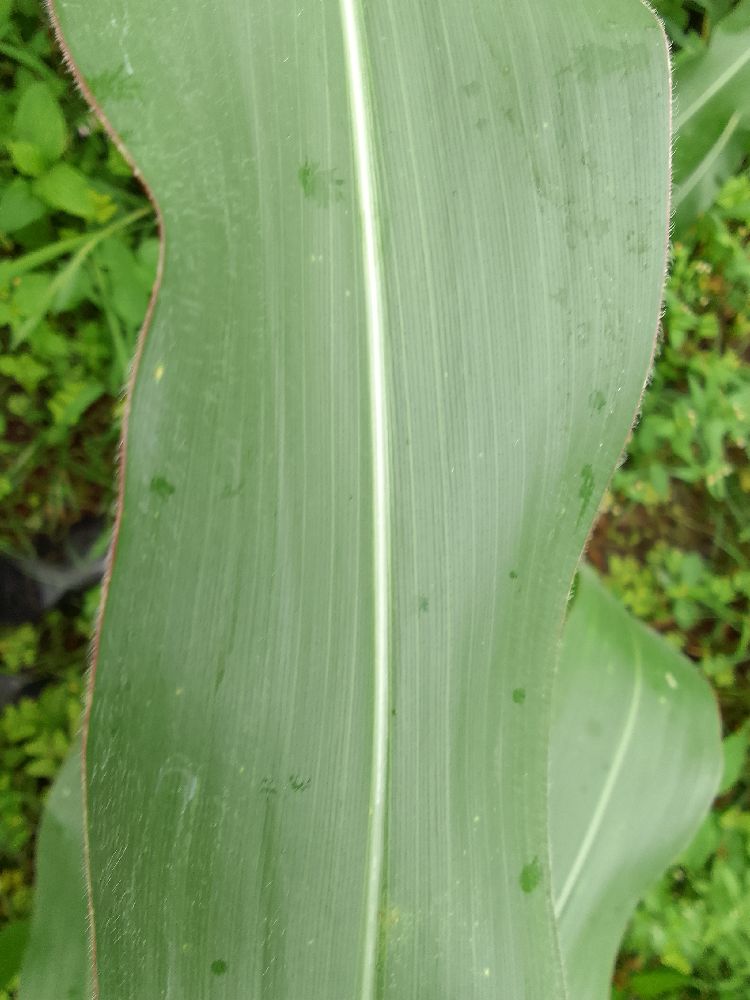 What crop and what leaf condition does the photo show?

maize, healthy
